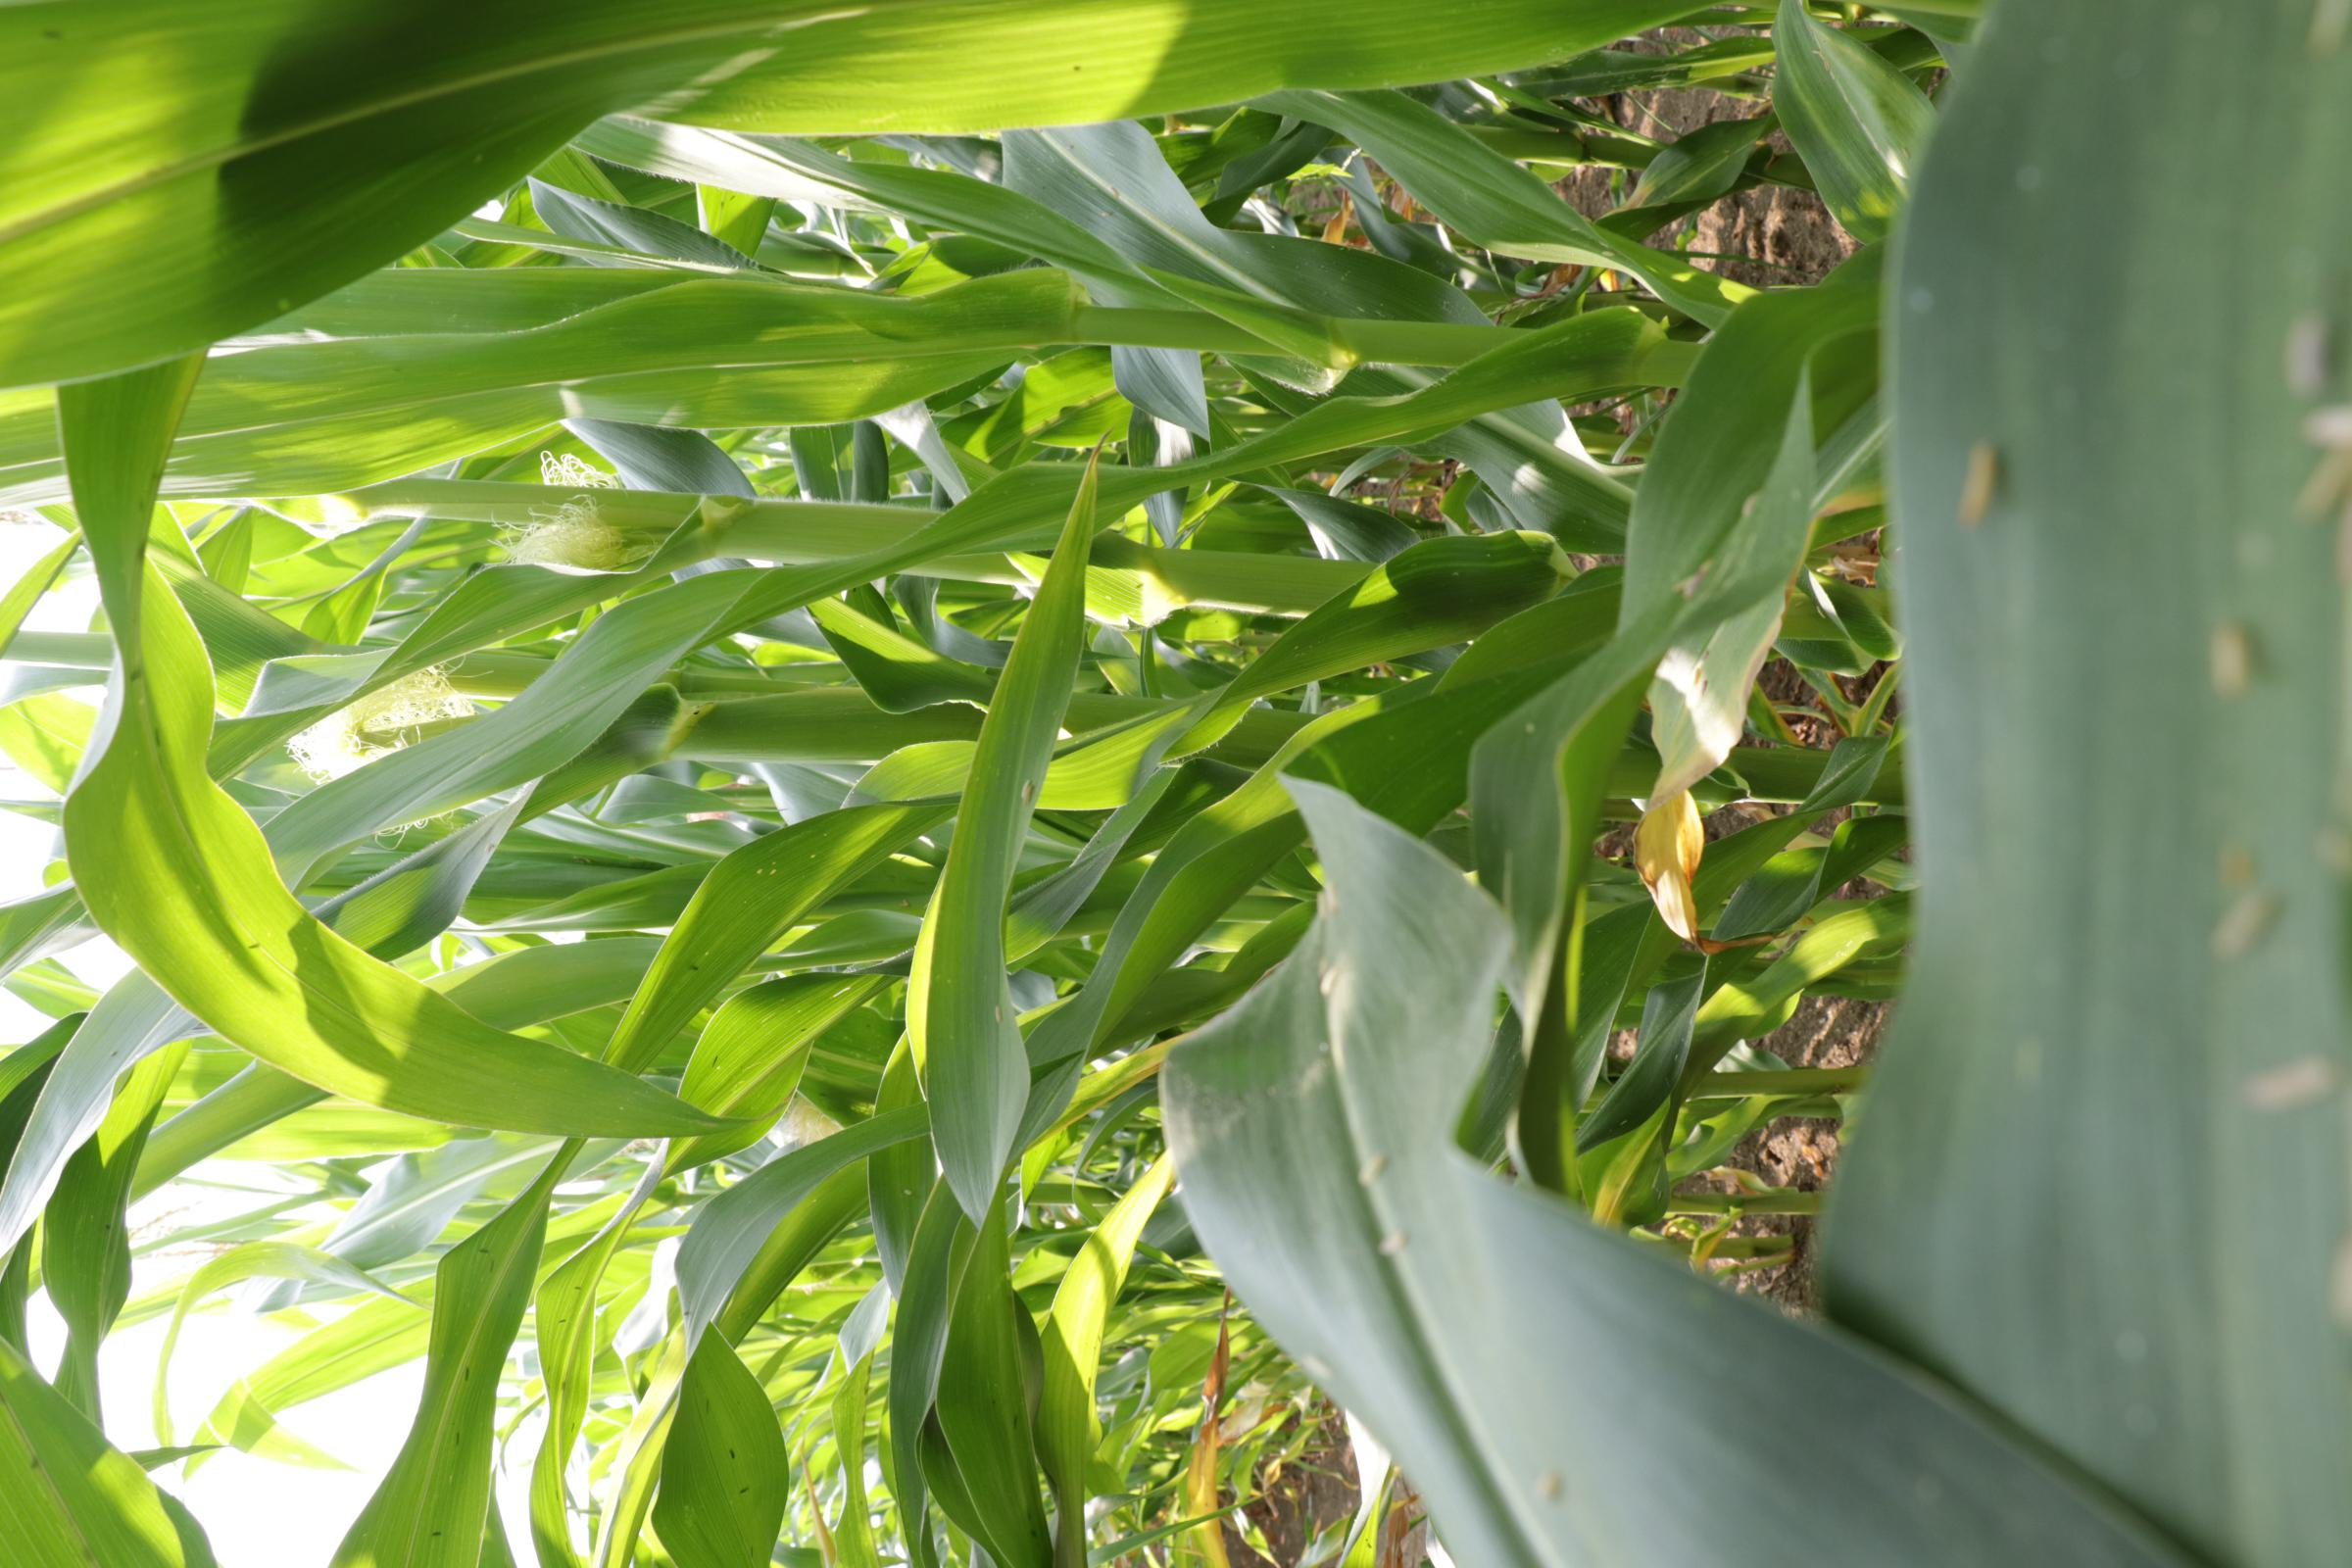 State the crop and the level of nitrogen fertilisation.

maize, full nitrogen fertilisation
